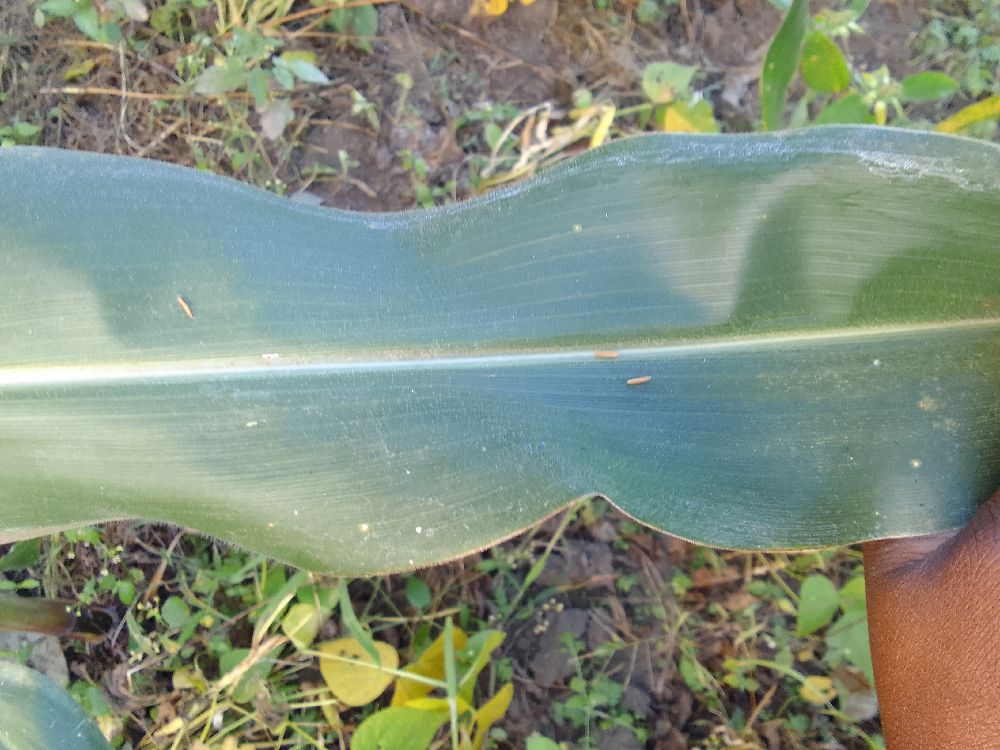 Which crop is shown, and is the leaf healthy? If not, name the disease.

maize, healthy
